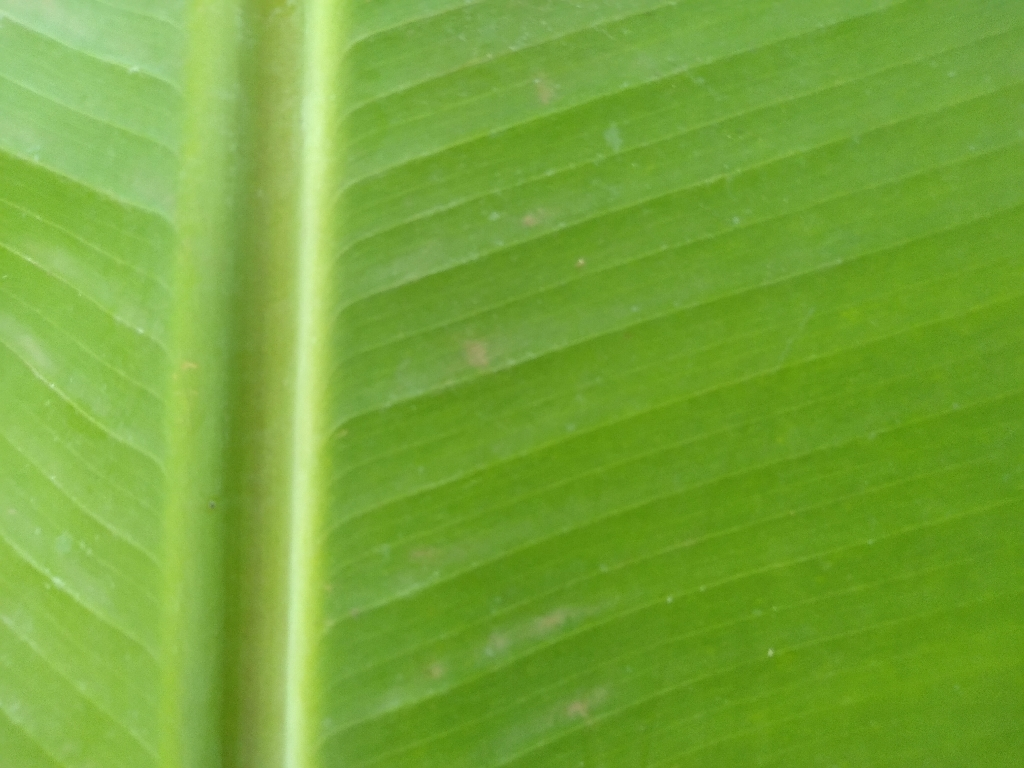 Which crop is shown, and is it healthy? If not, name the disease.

banana, healthy
